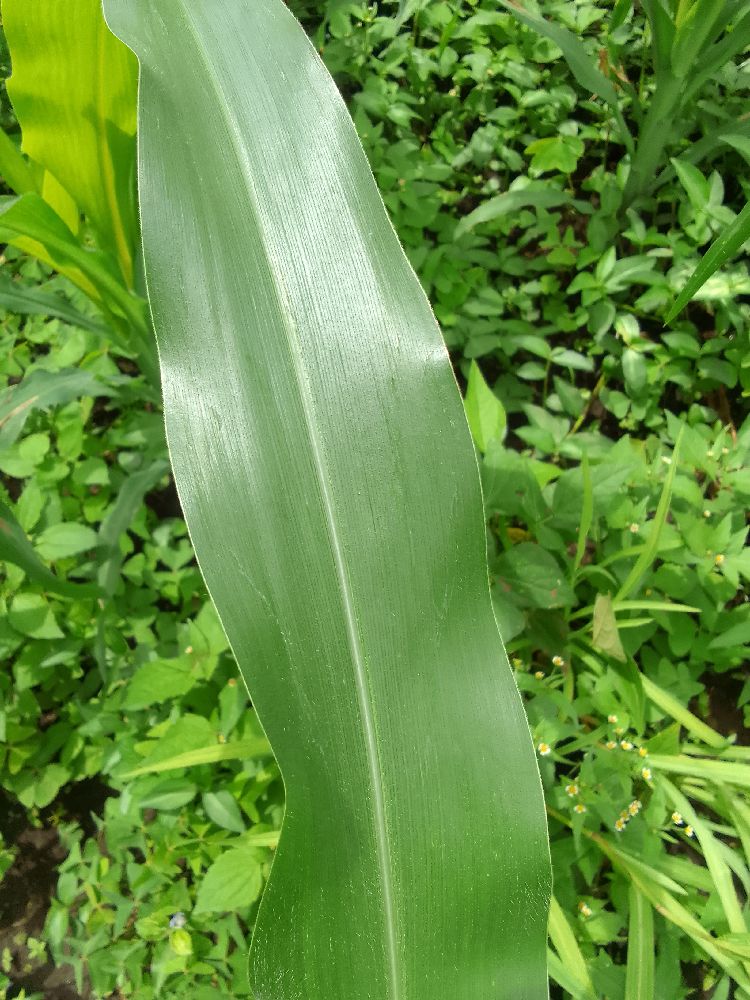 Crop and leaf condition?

maize, healthy
